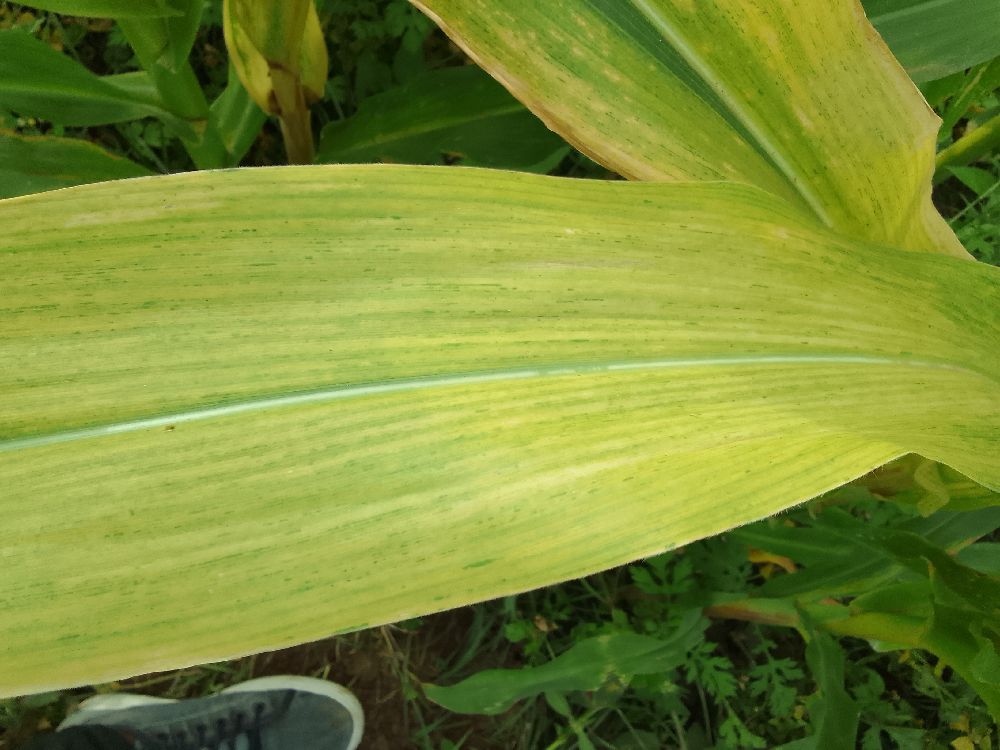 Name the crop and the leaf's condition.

maize, maize lethal necrosis
